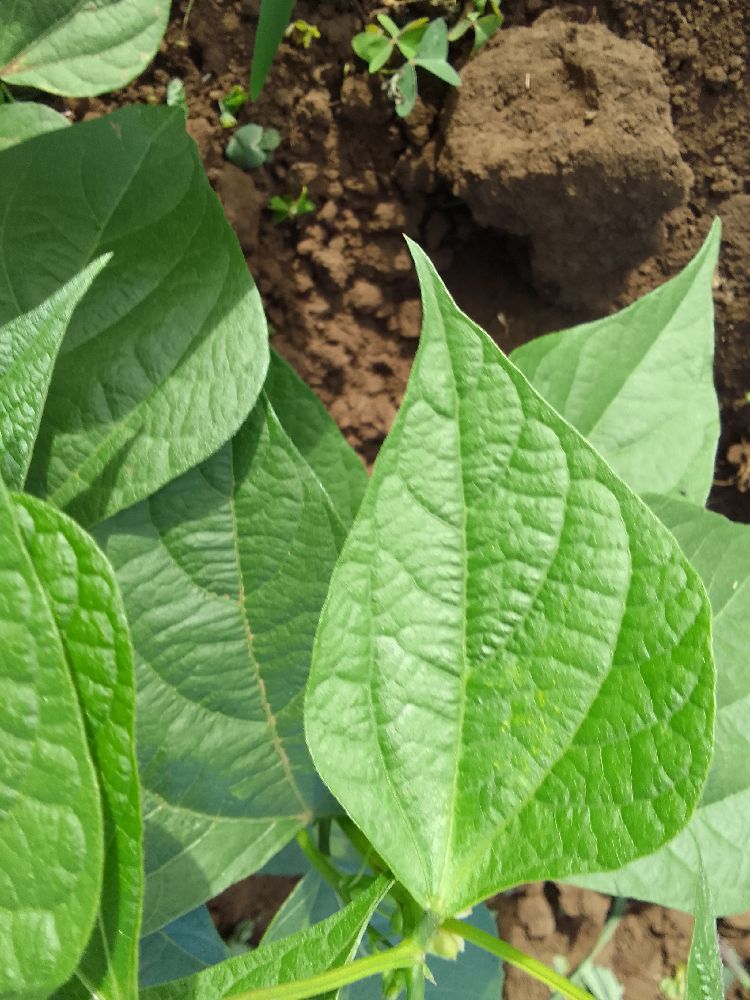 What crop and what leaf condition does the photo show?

common bean, healthy
